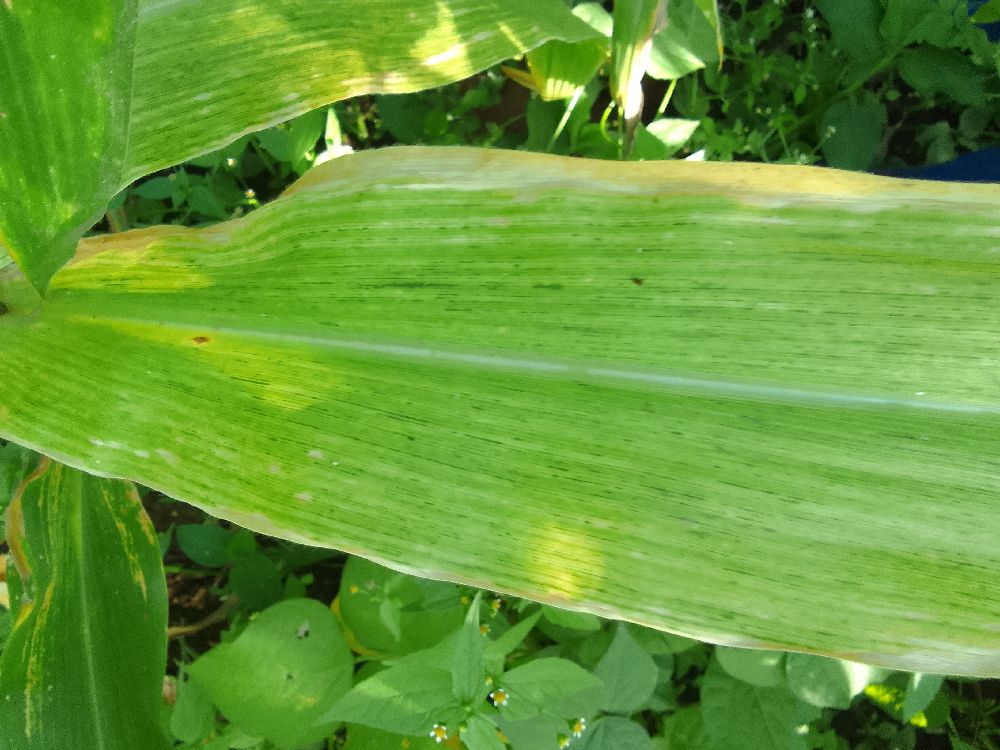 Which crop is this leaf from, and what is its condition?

maize, maize lethal necrosis
